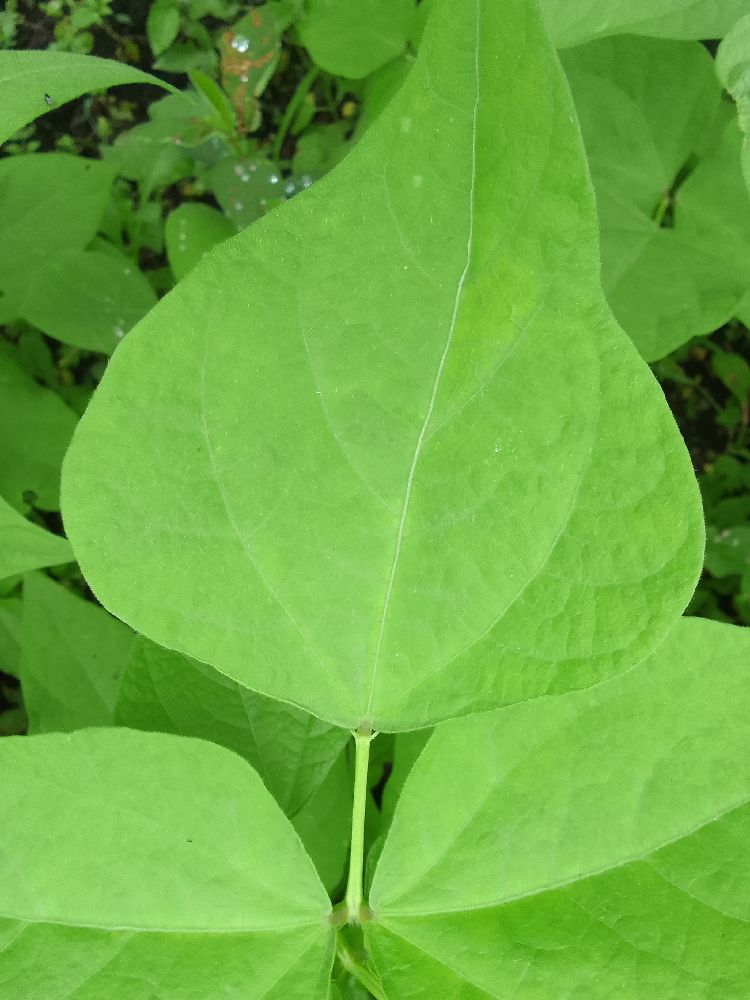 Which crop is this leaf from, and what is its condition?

common bean, healthy
